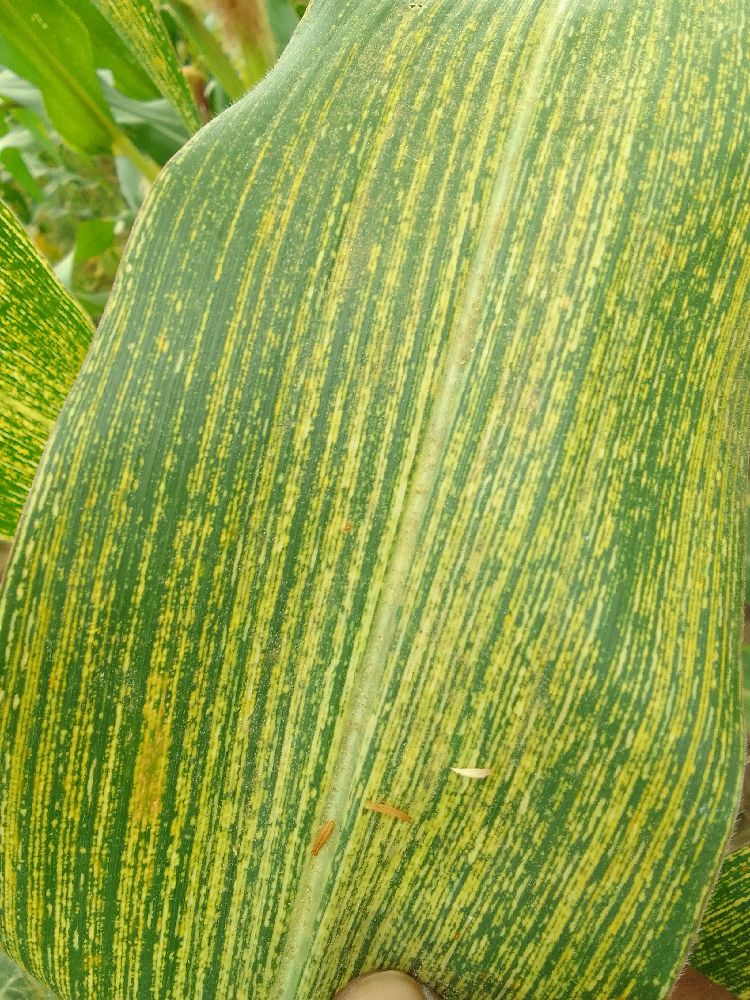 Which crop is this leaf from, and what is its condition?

maize, maize streak virus
